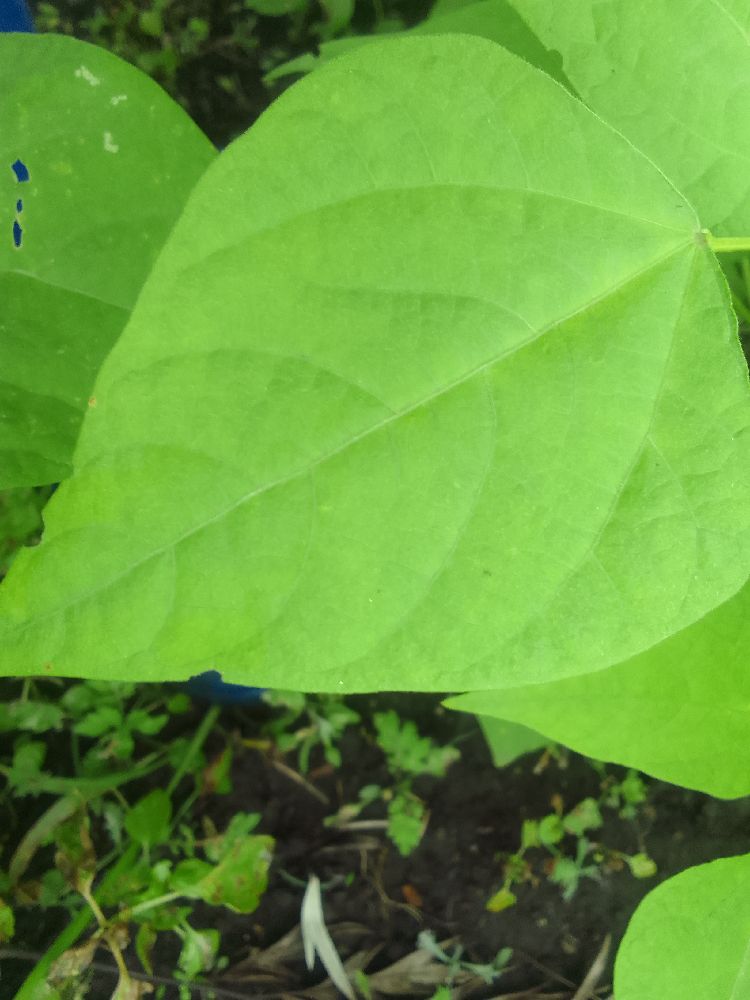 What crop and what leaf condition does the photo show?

common bean, healthy
